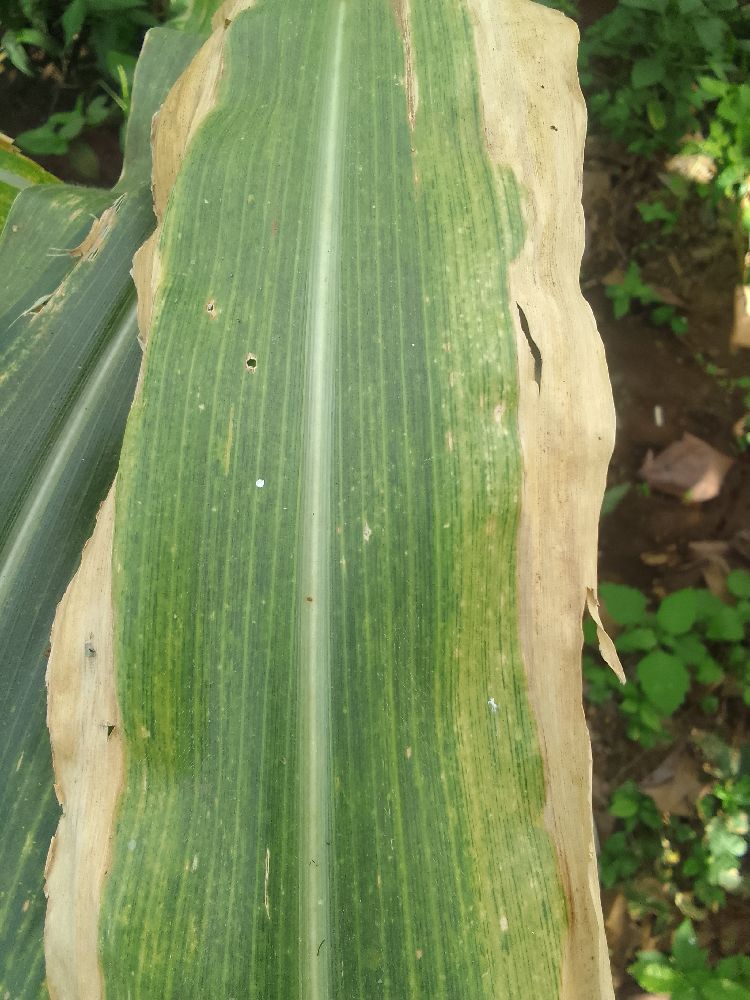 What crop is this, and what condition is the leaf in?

maize, maize lethal necrosis
